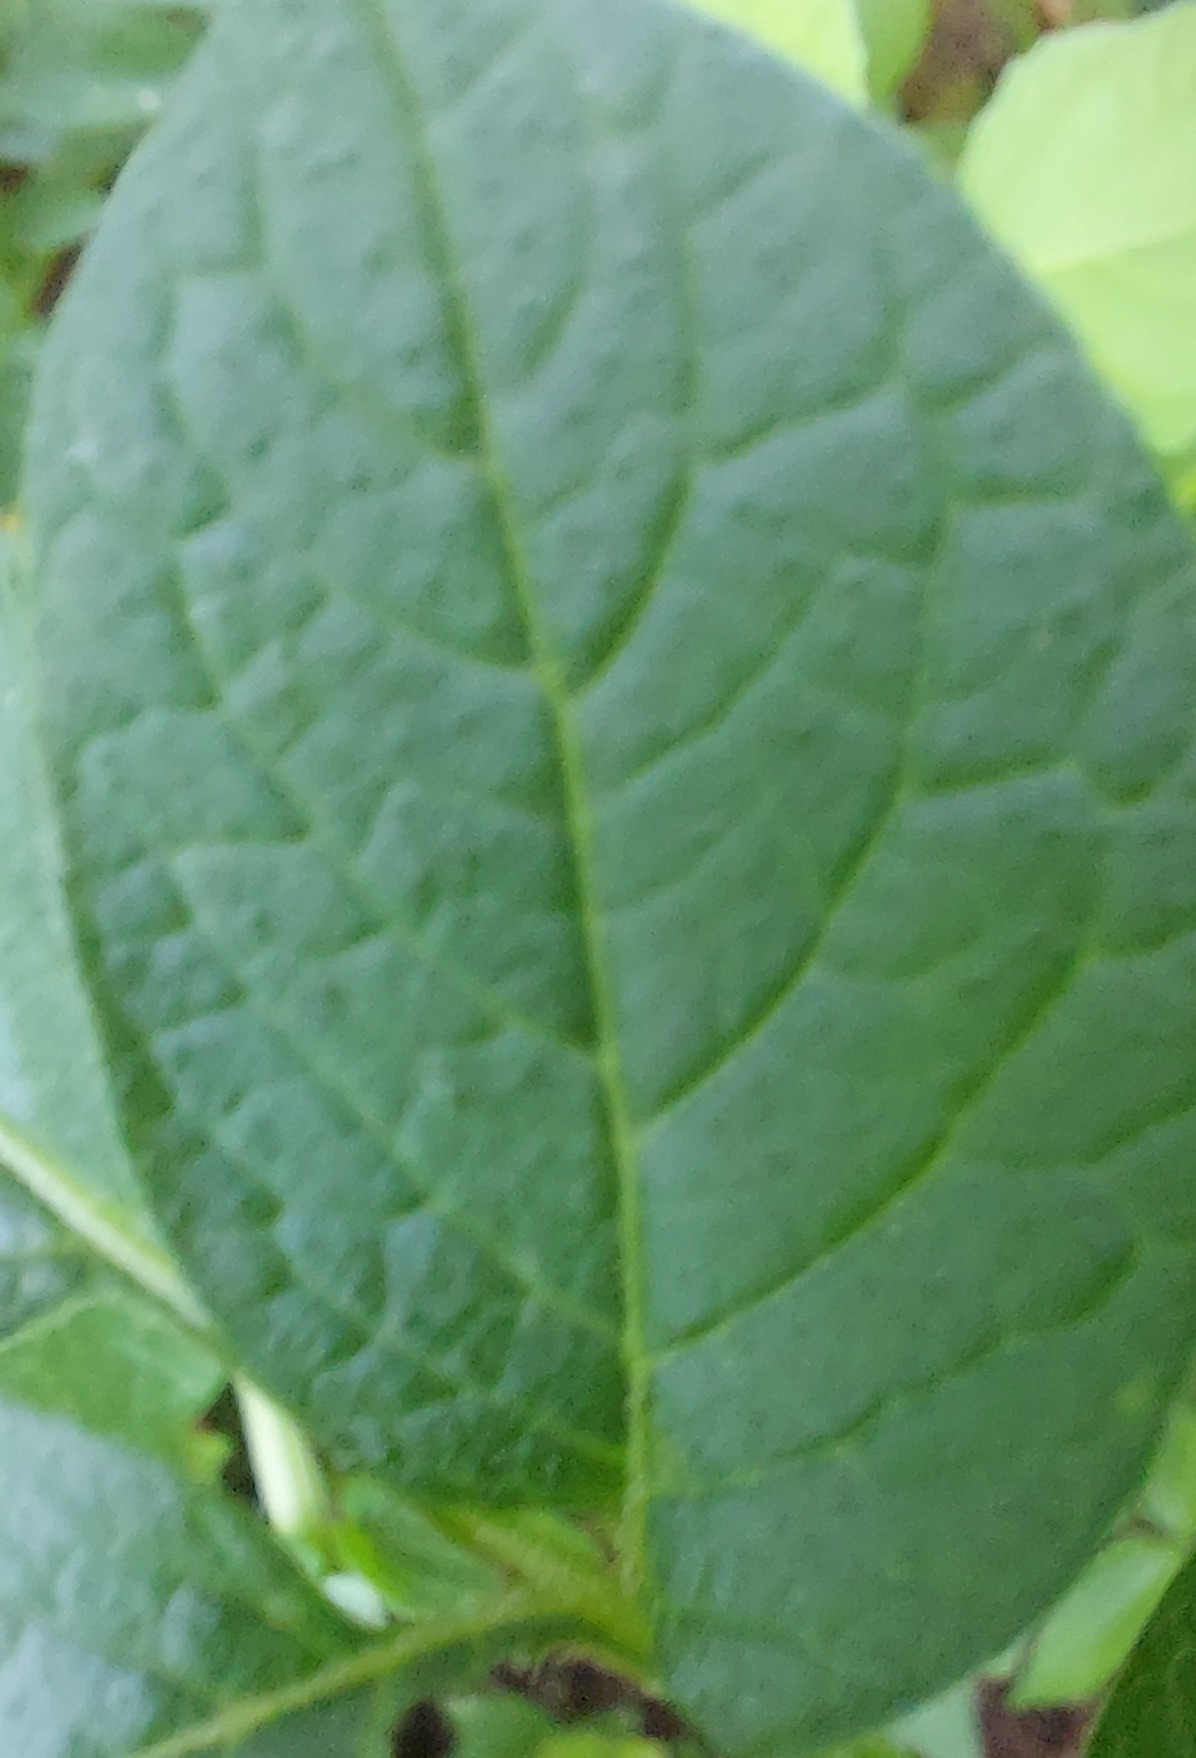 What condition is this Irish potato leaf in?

healthy
